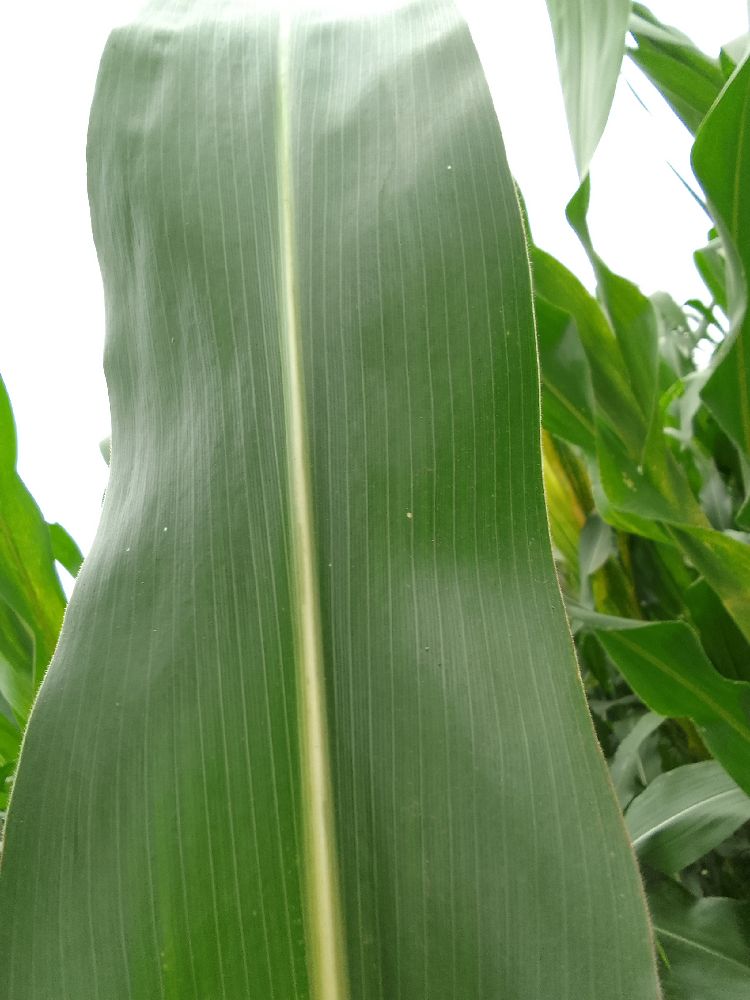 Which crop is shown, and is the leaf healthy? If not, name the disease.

maize, healthy
